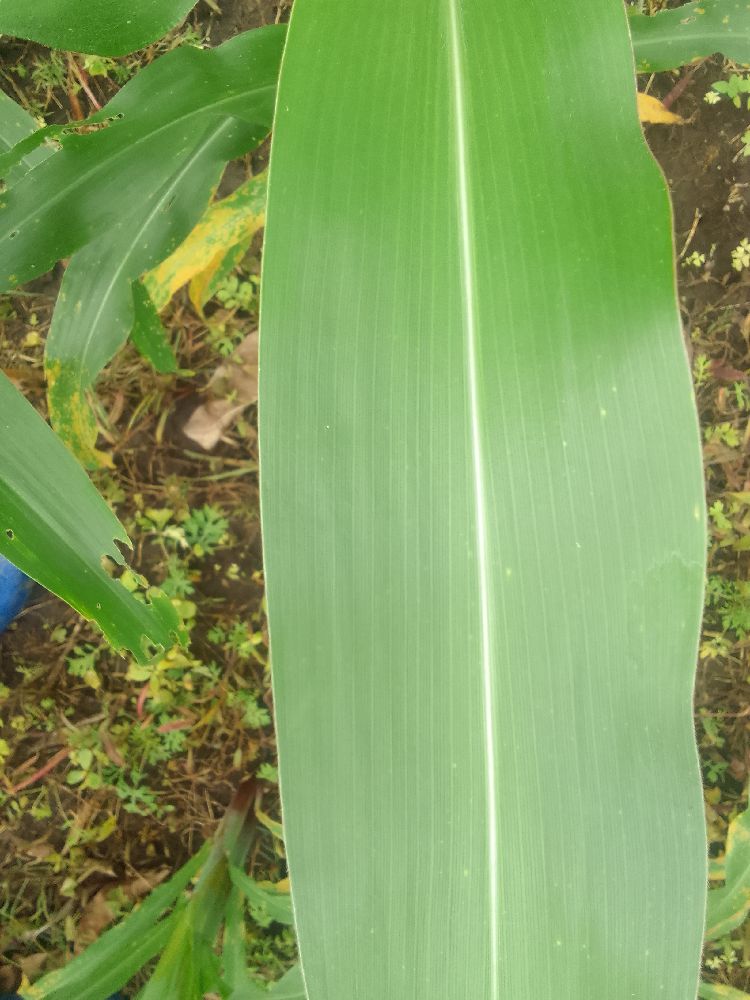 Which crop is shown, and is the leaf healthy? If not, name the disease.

maize, healthy
